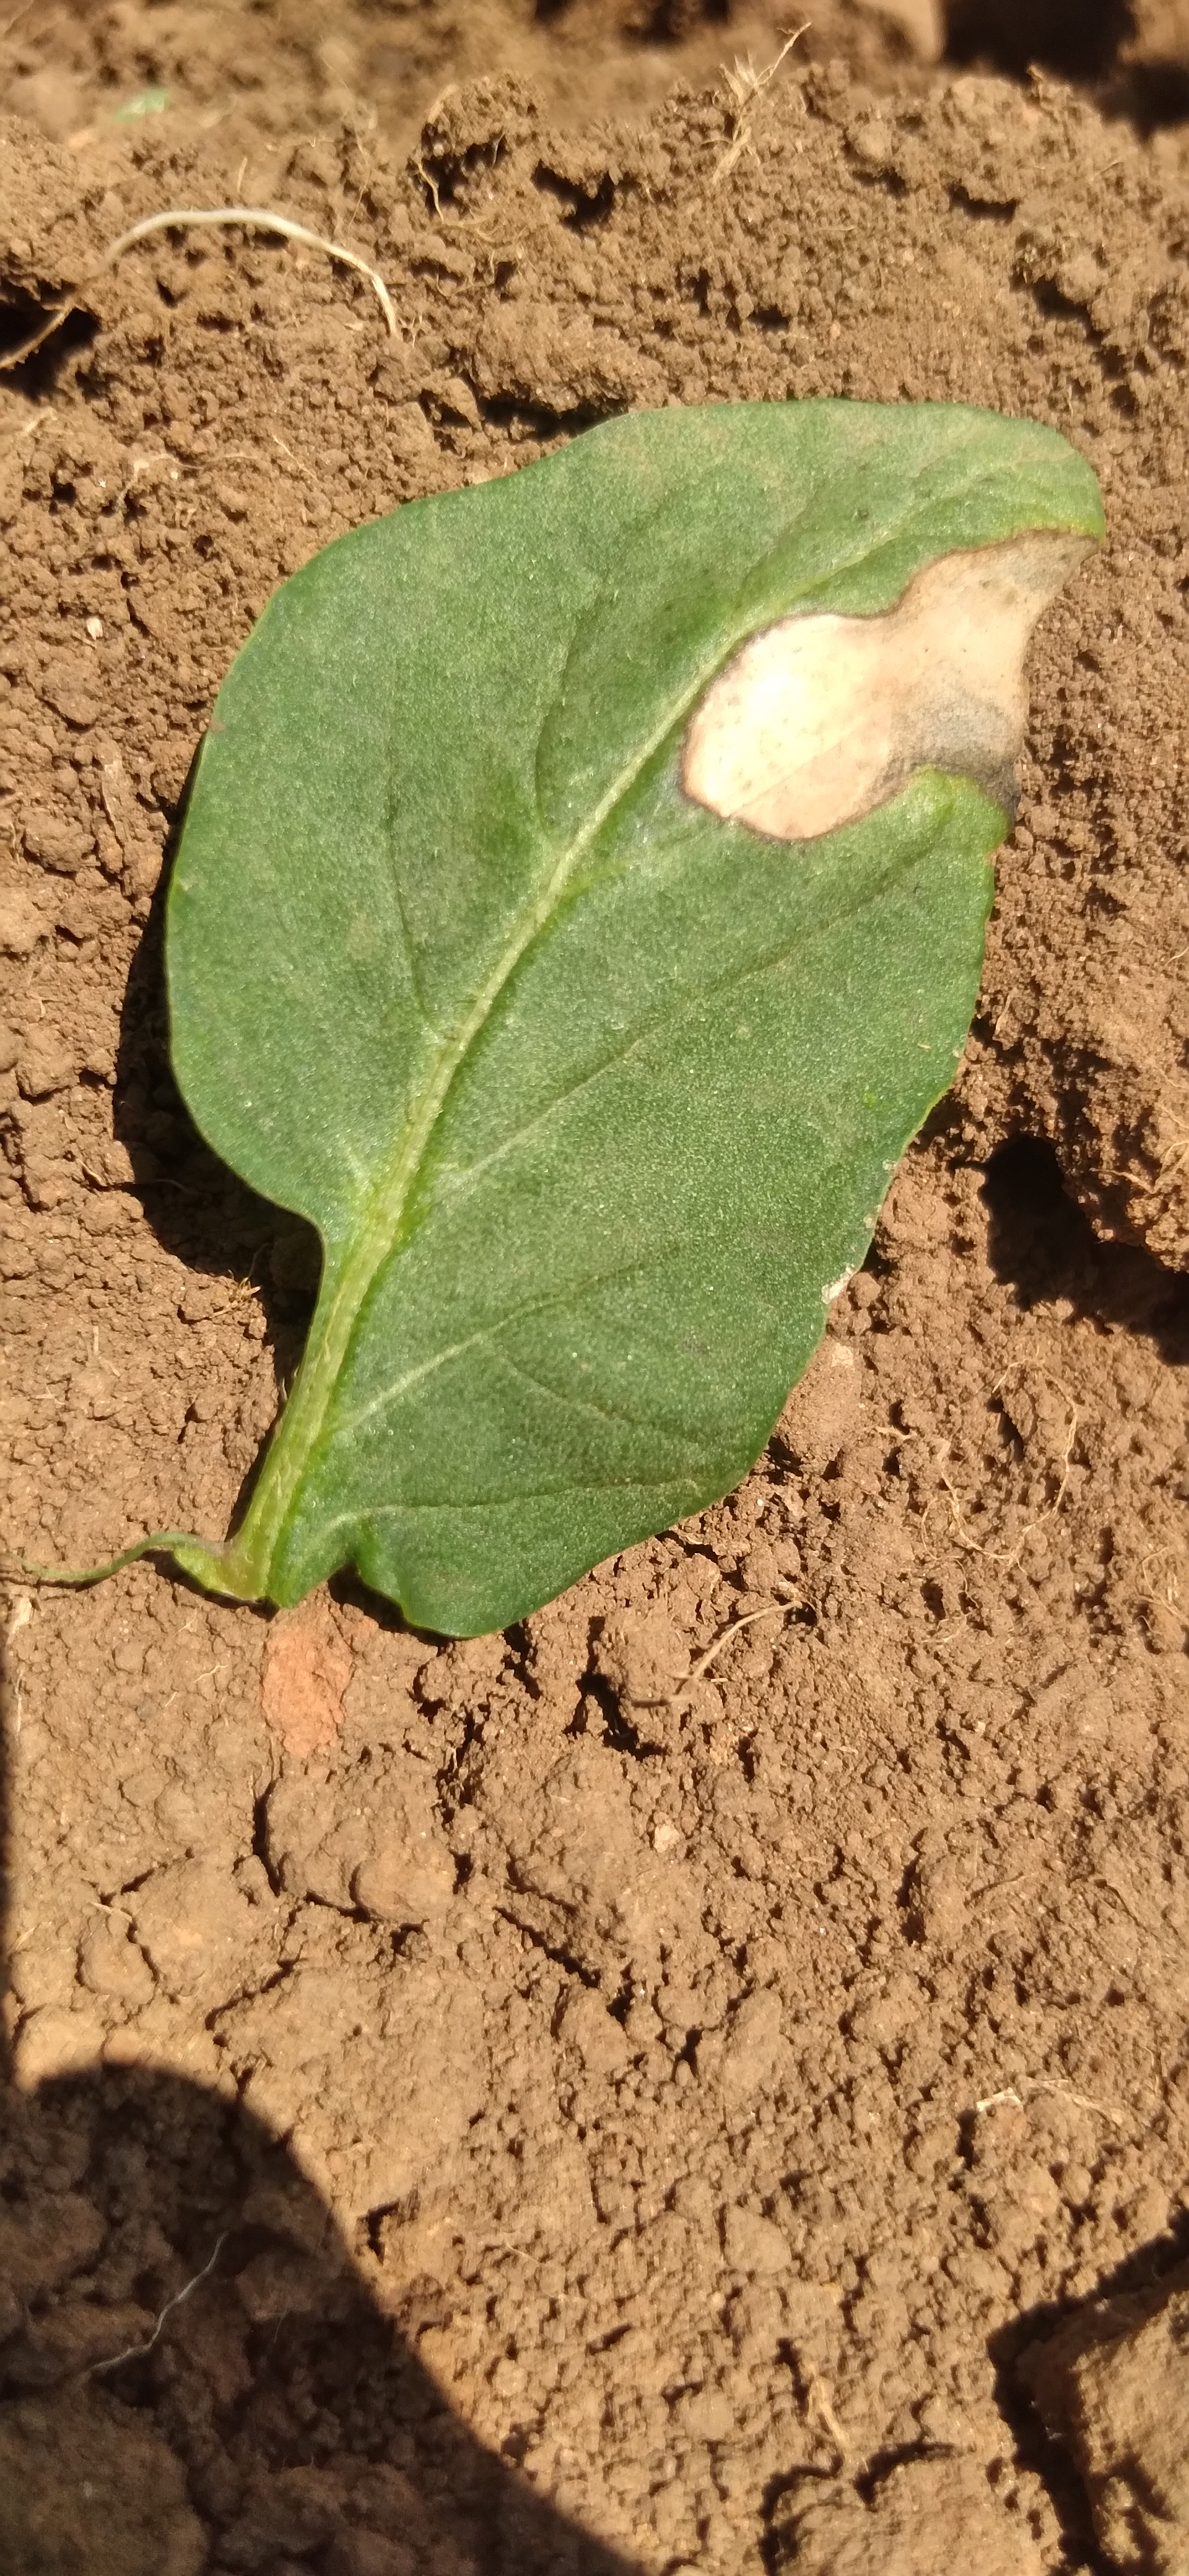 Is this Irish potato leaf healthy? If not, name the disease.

early blight
